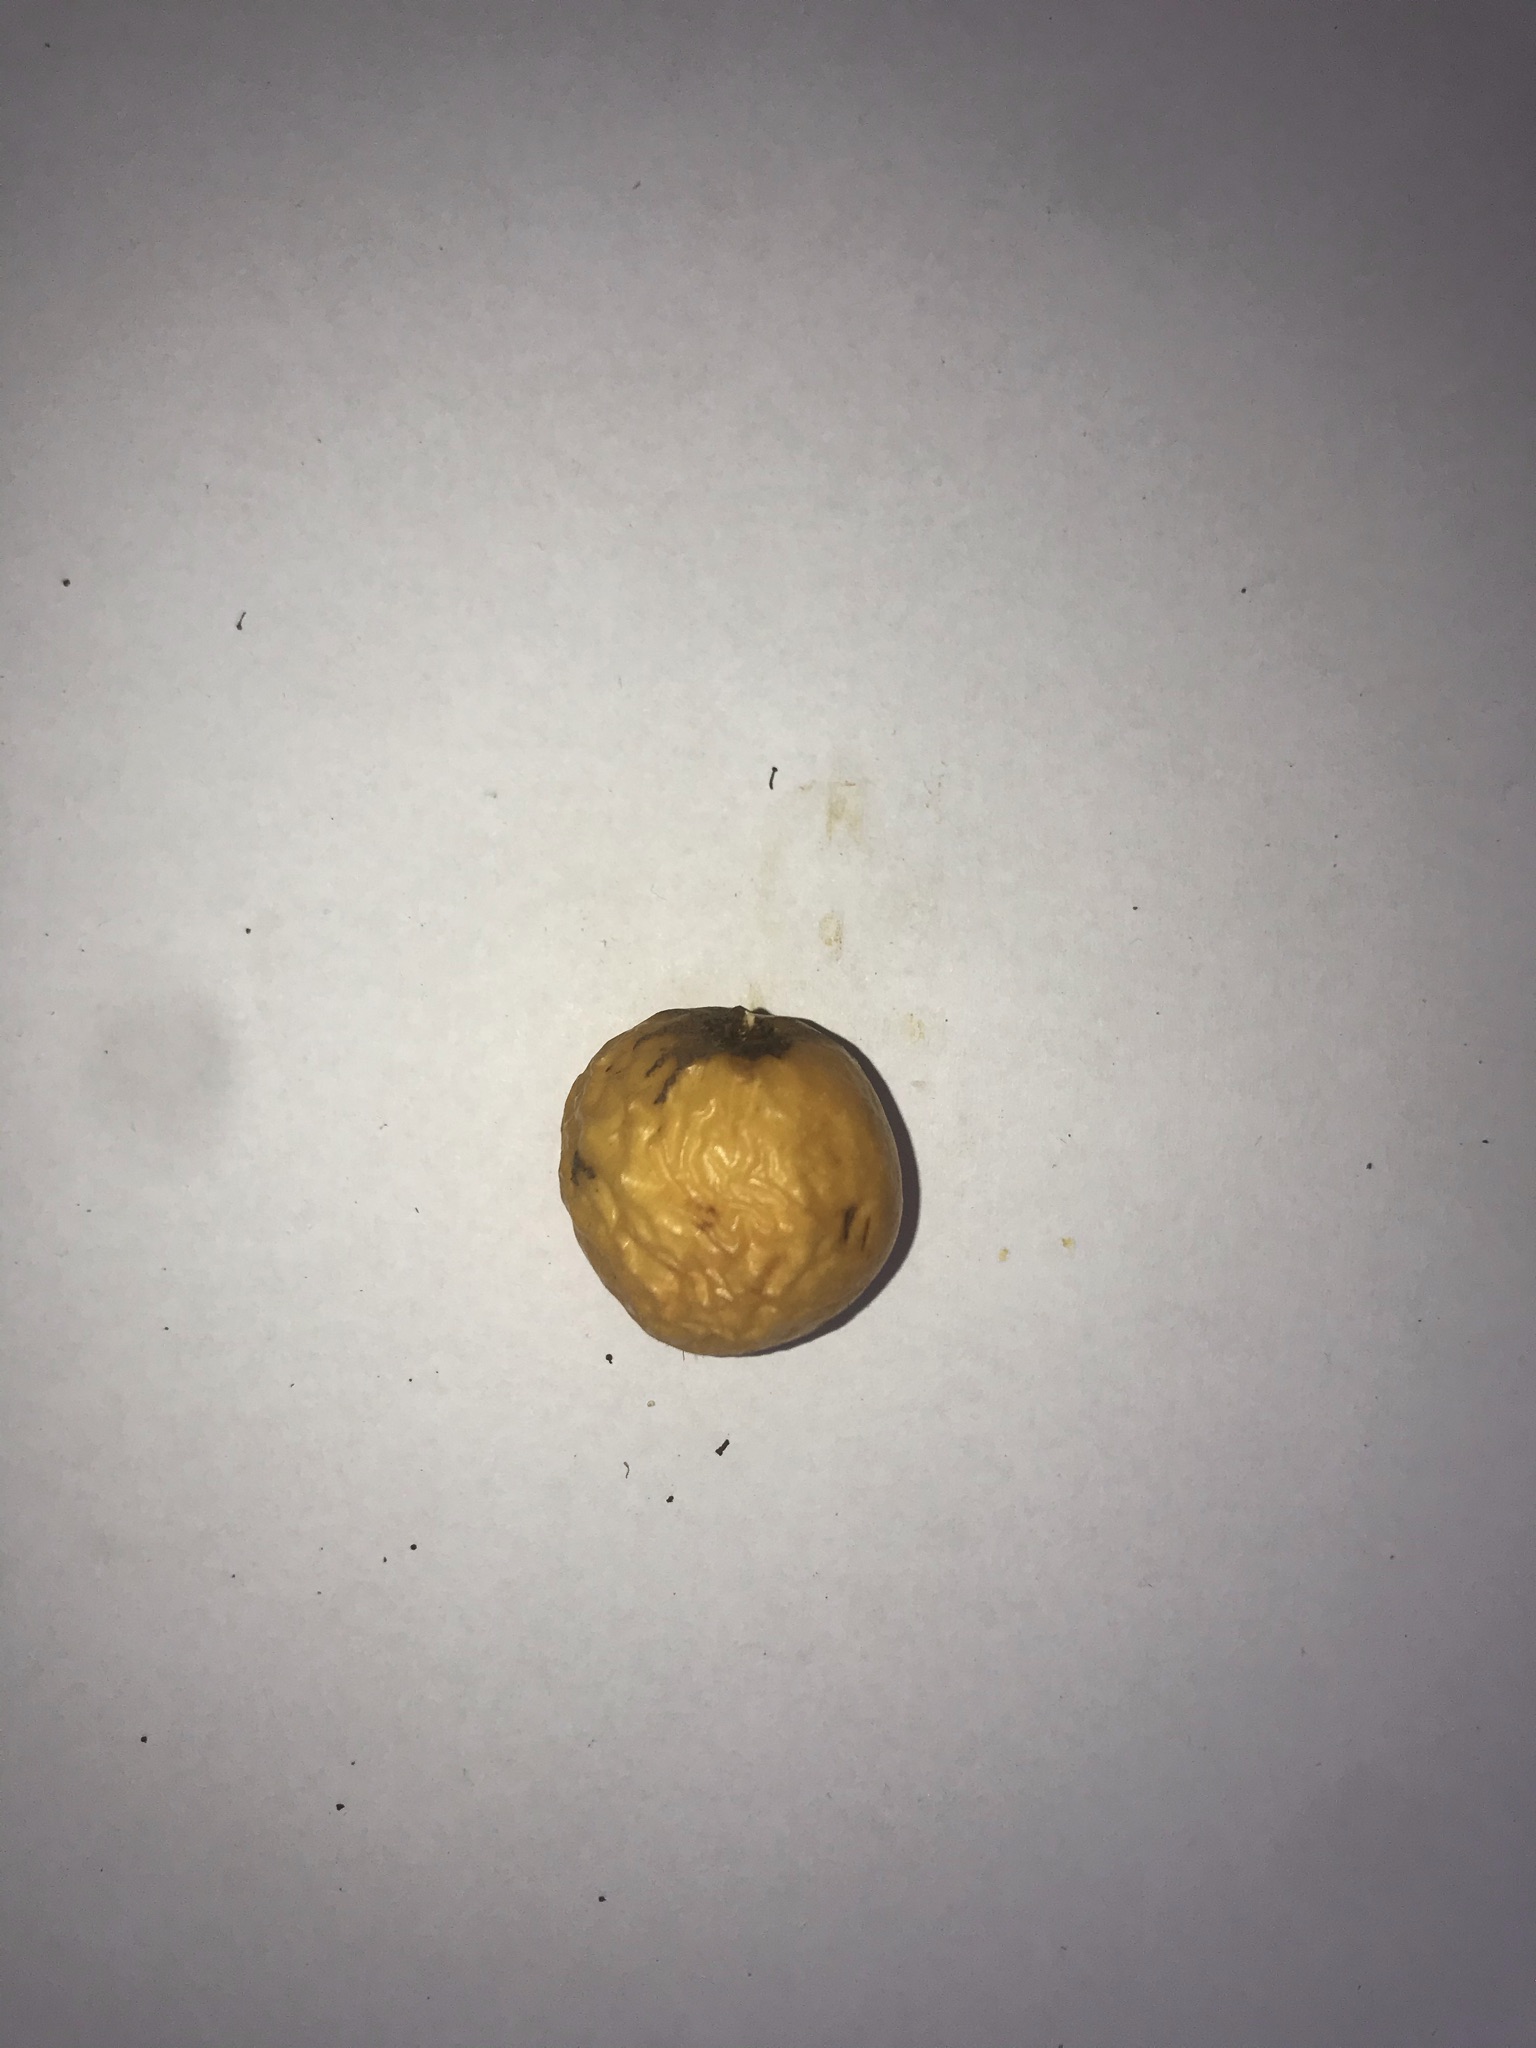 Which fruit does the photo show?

abiu
